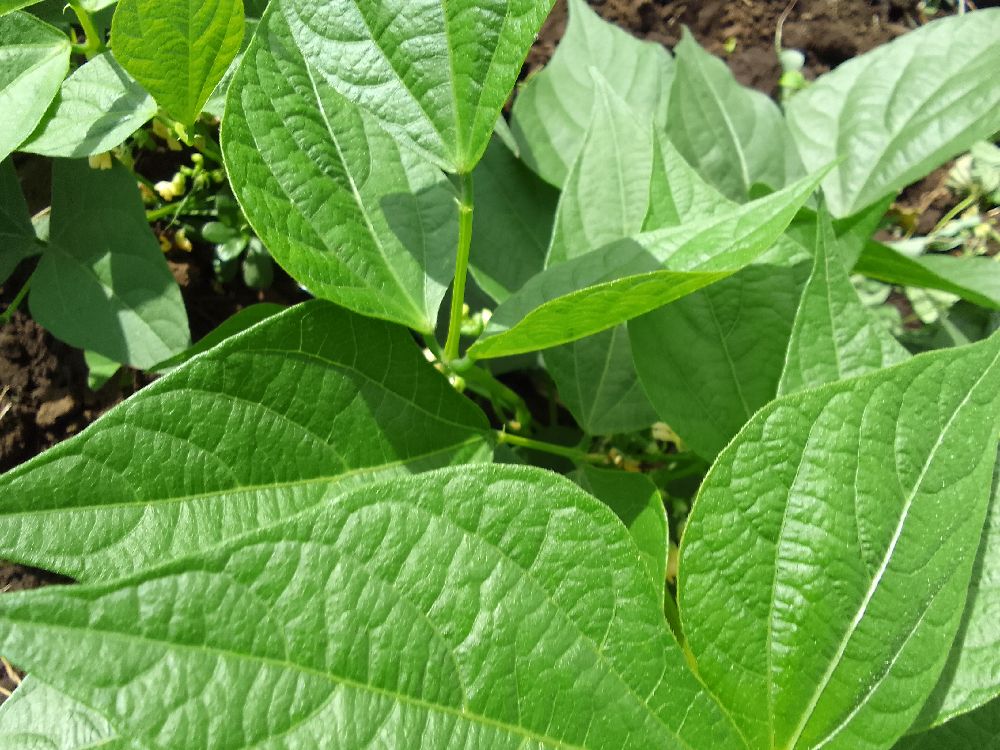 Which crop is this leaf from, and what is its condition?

common bean, healthy
